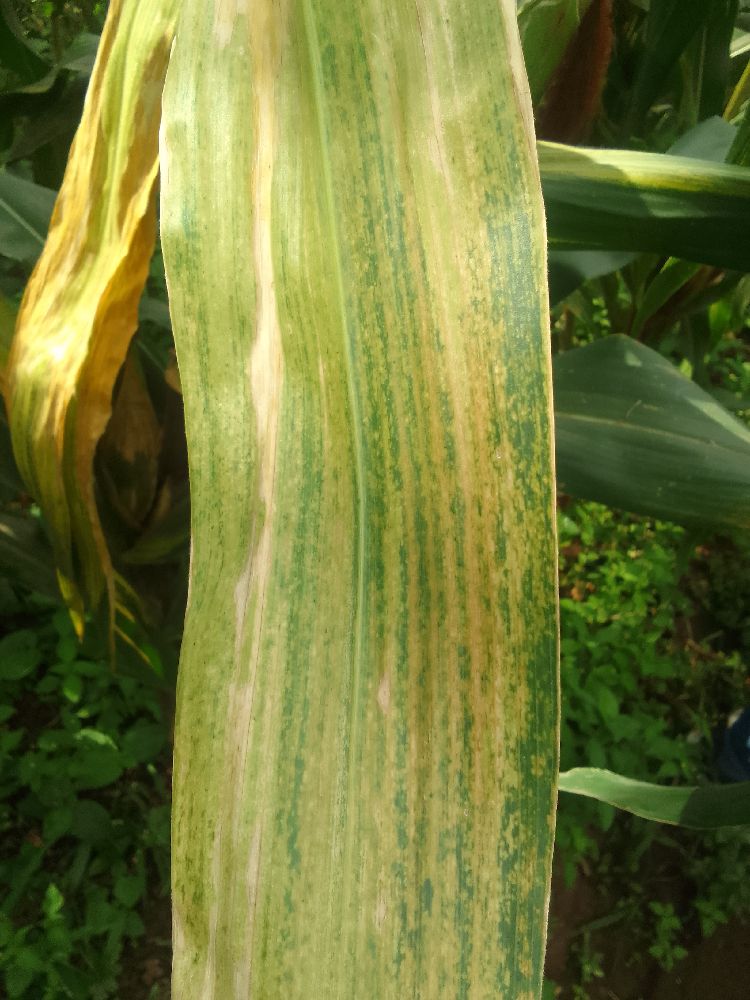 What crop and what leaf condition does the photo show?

maize, maize lethal necrosis
